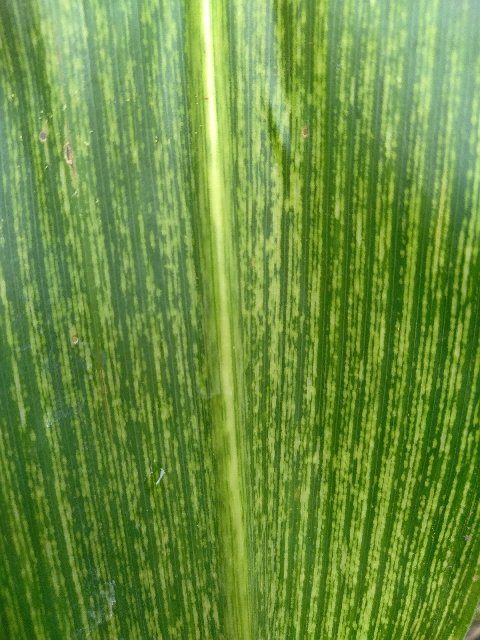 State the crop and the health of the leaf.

maize, maize streak virus
